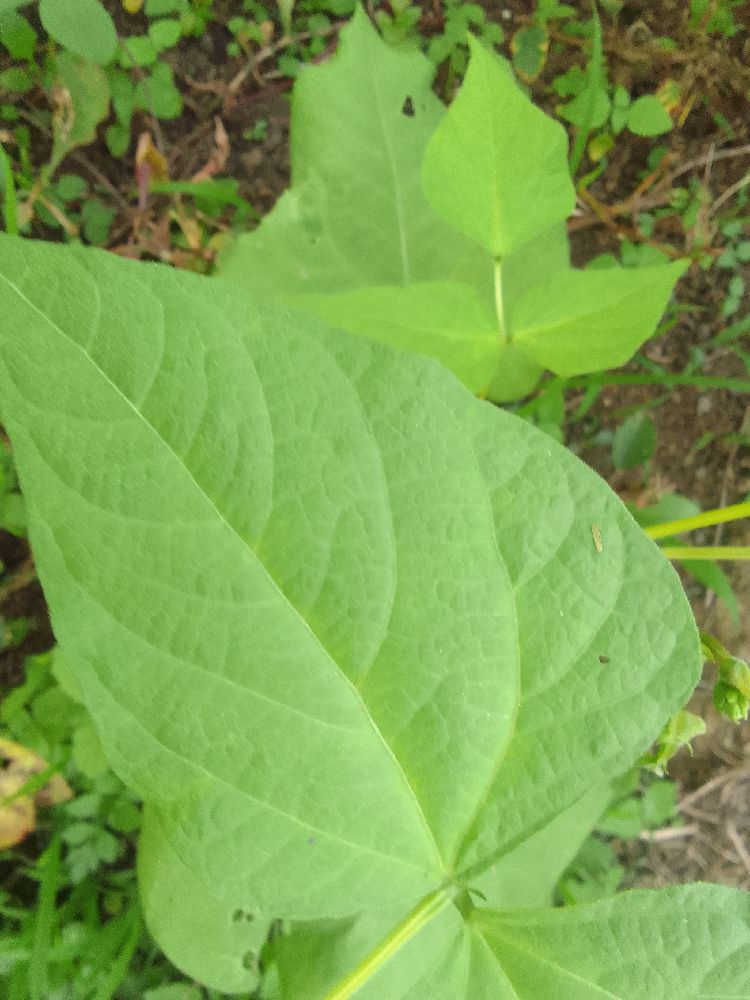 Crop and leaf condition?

common bean, healthy
